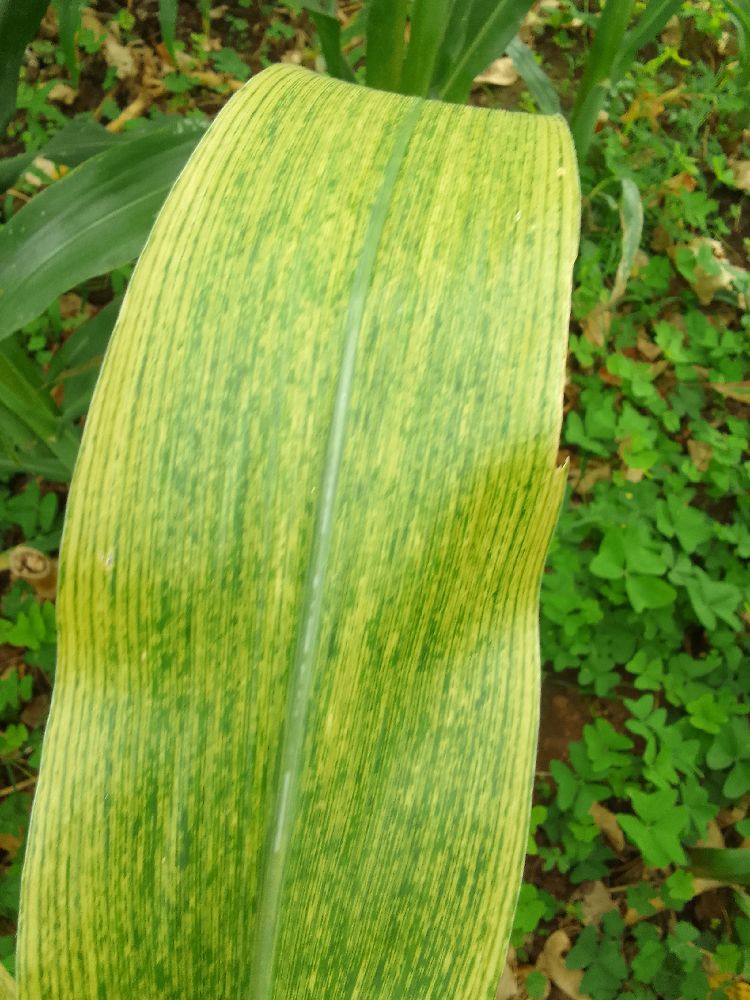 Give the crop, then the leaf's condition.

maize, maize lethal necrosis
